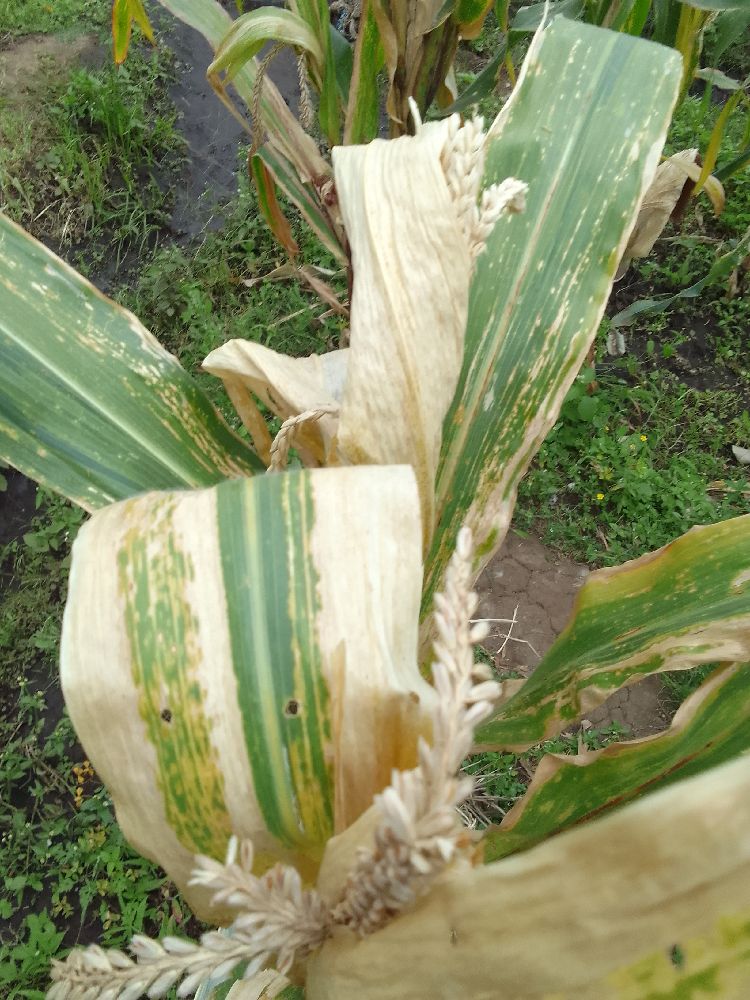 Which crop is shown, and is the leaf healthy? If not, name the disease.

maize, maize lethal necrosis
